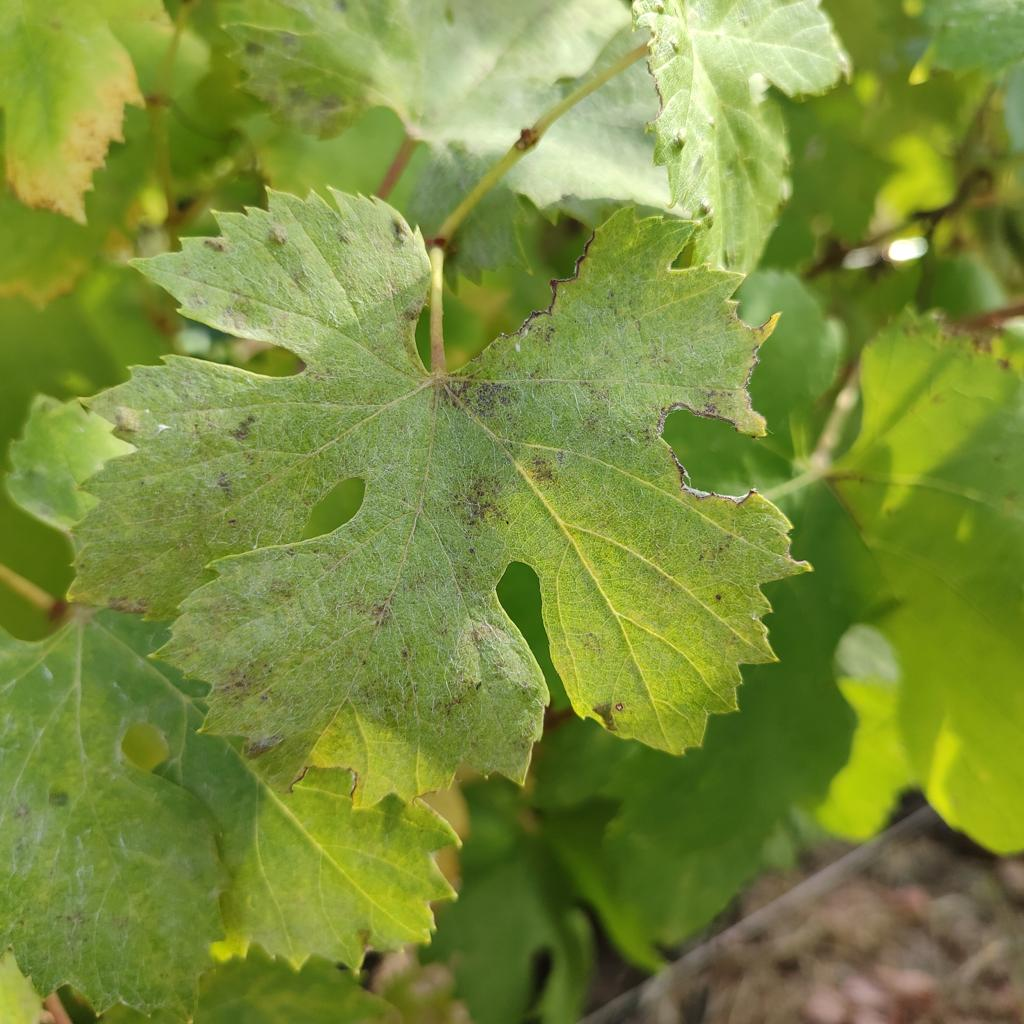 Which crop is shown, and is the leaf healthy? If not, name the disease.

grapevine, powdery mildew
